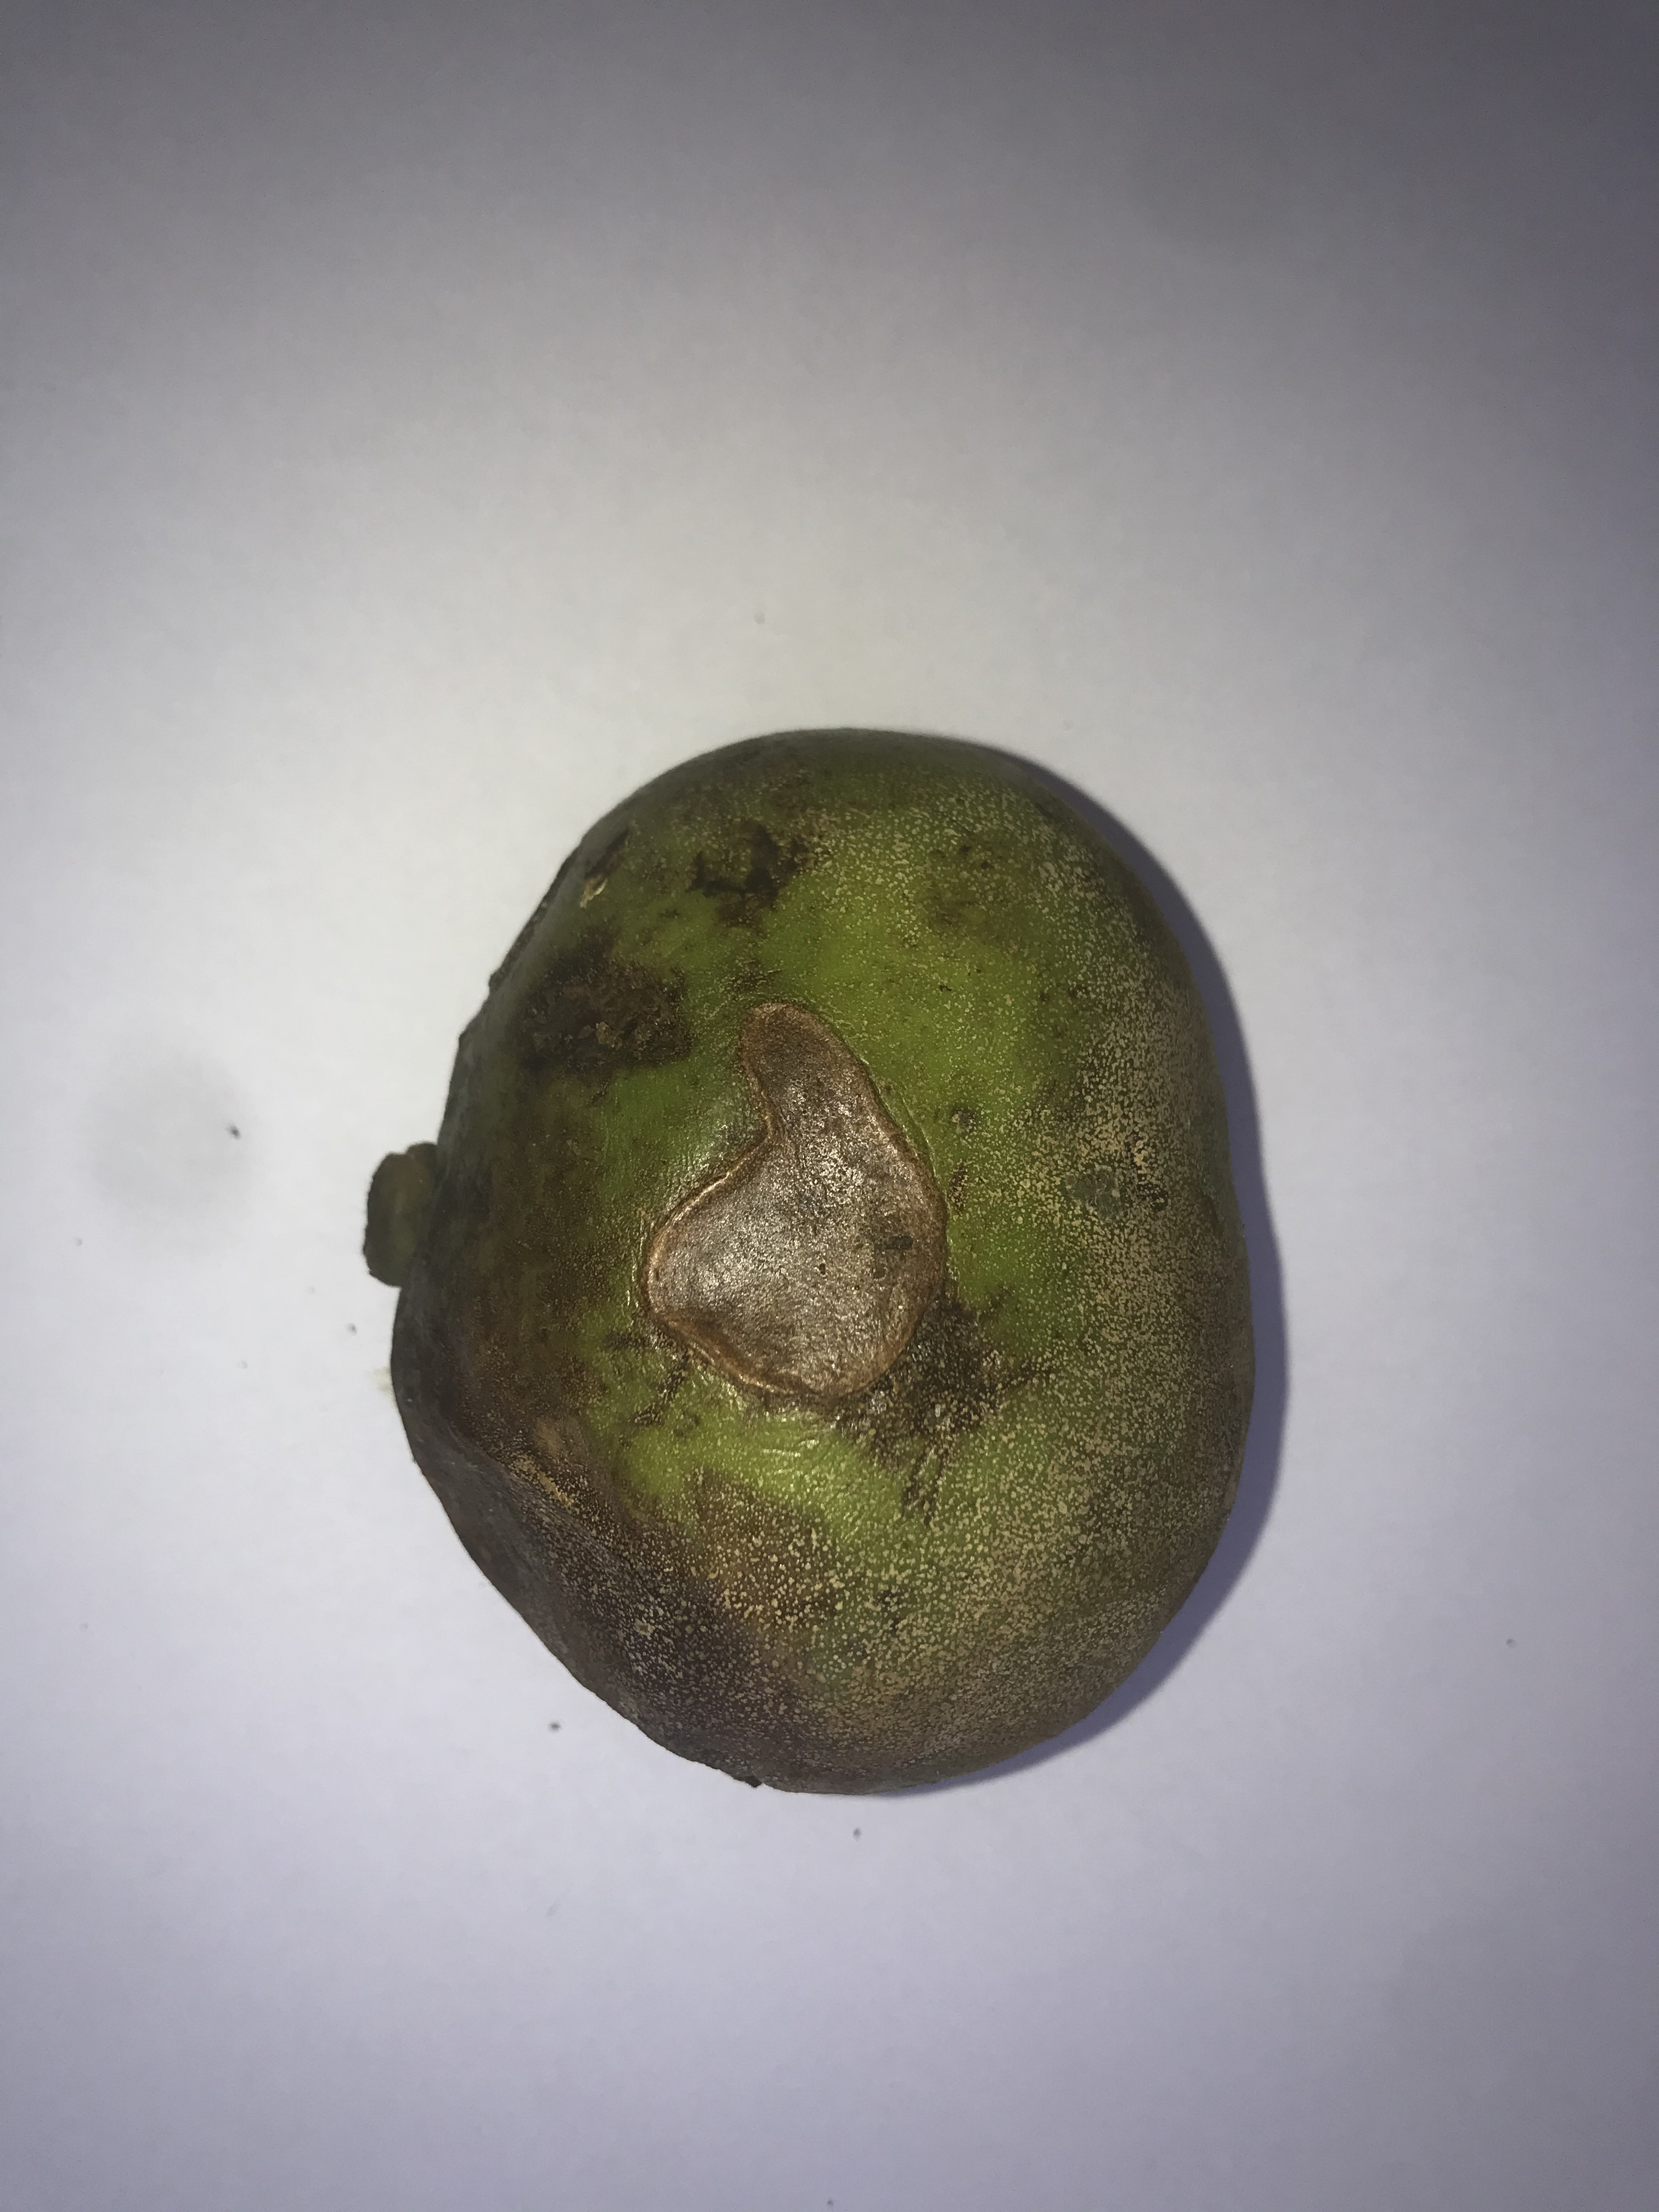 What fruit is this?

pequi
